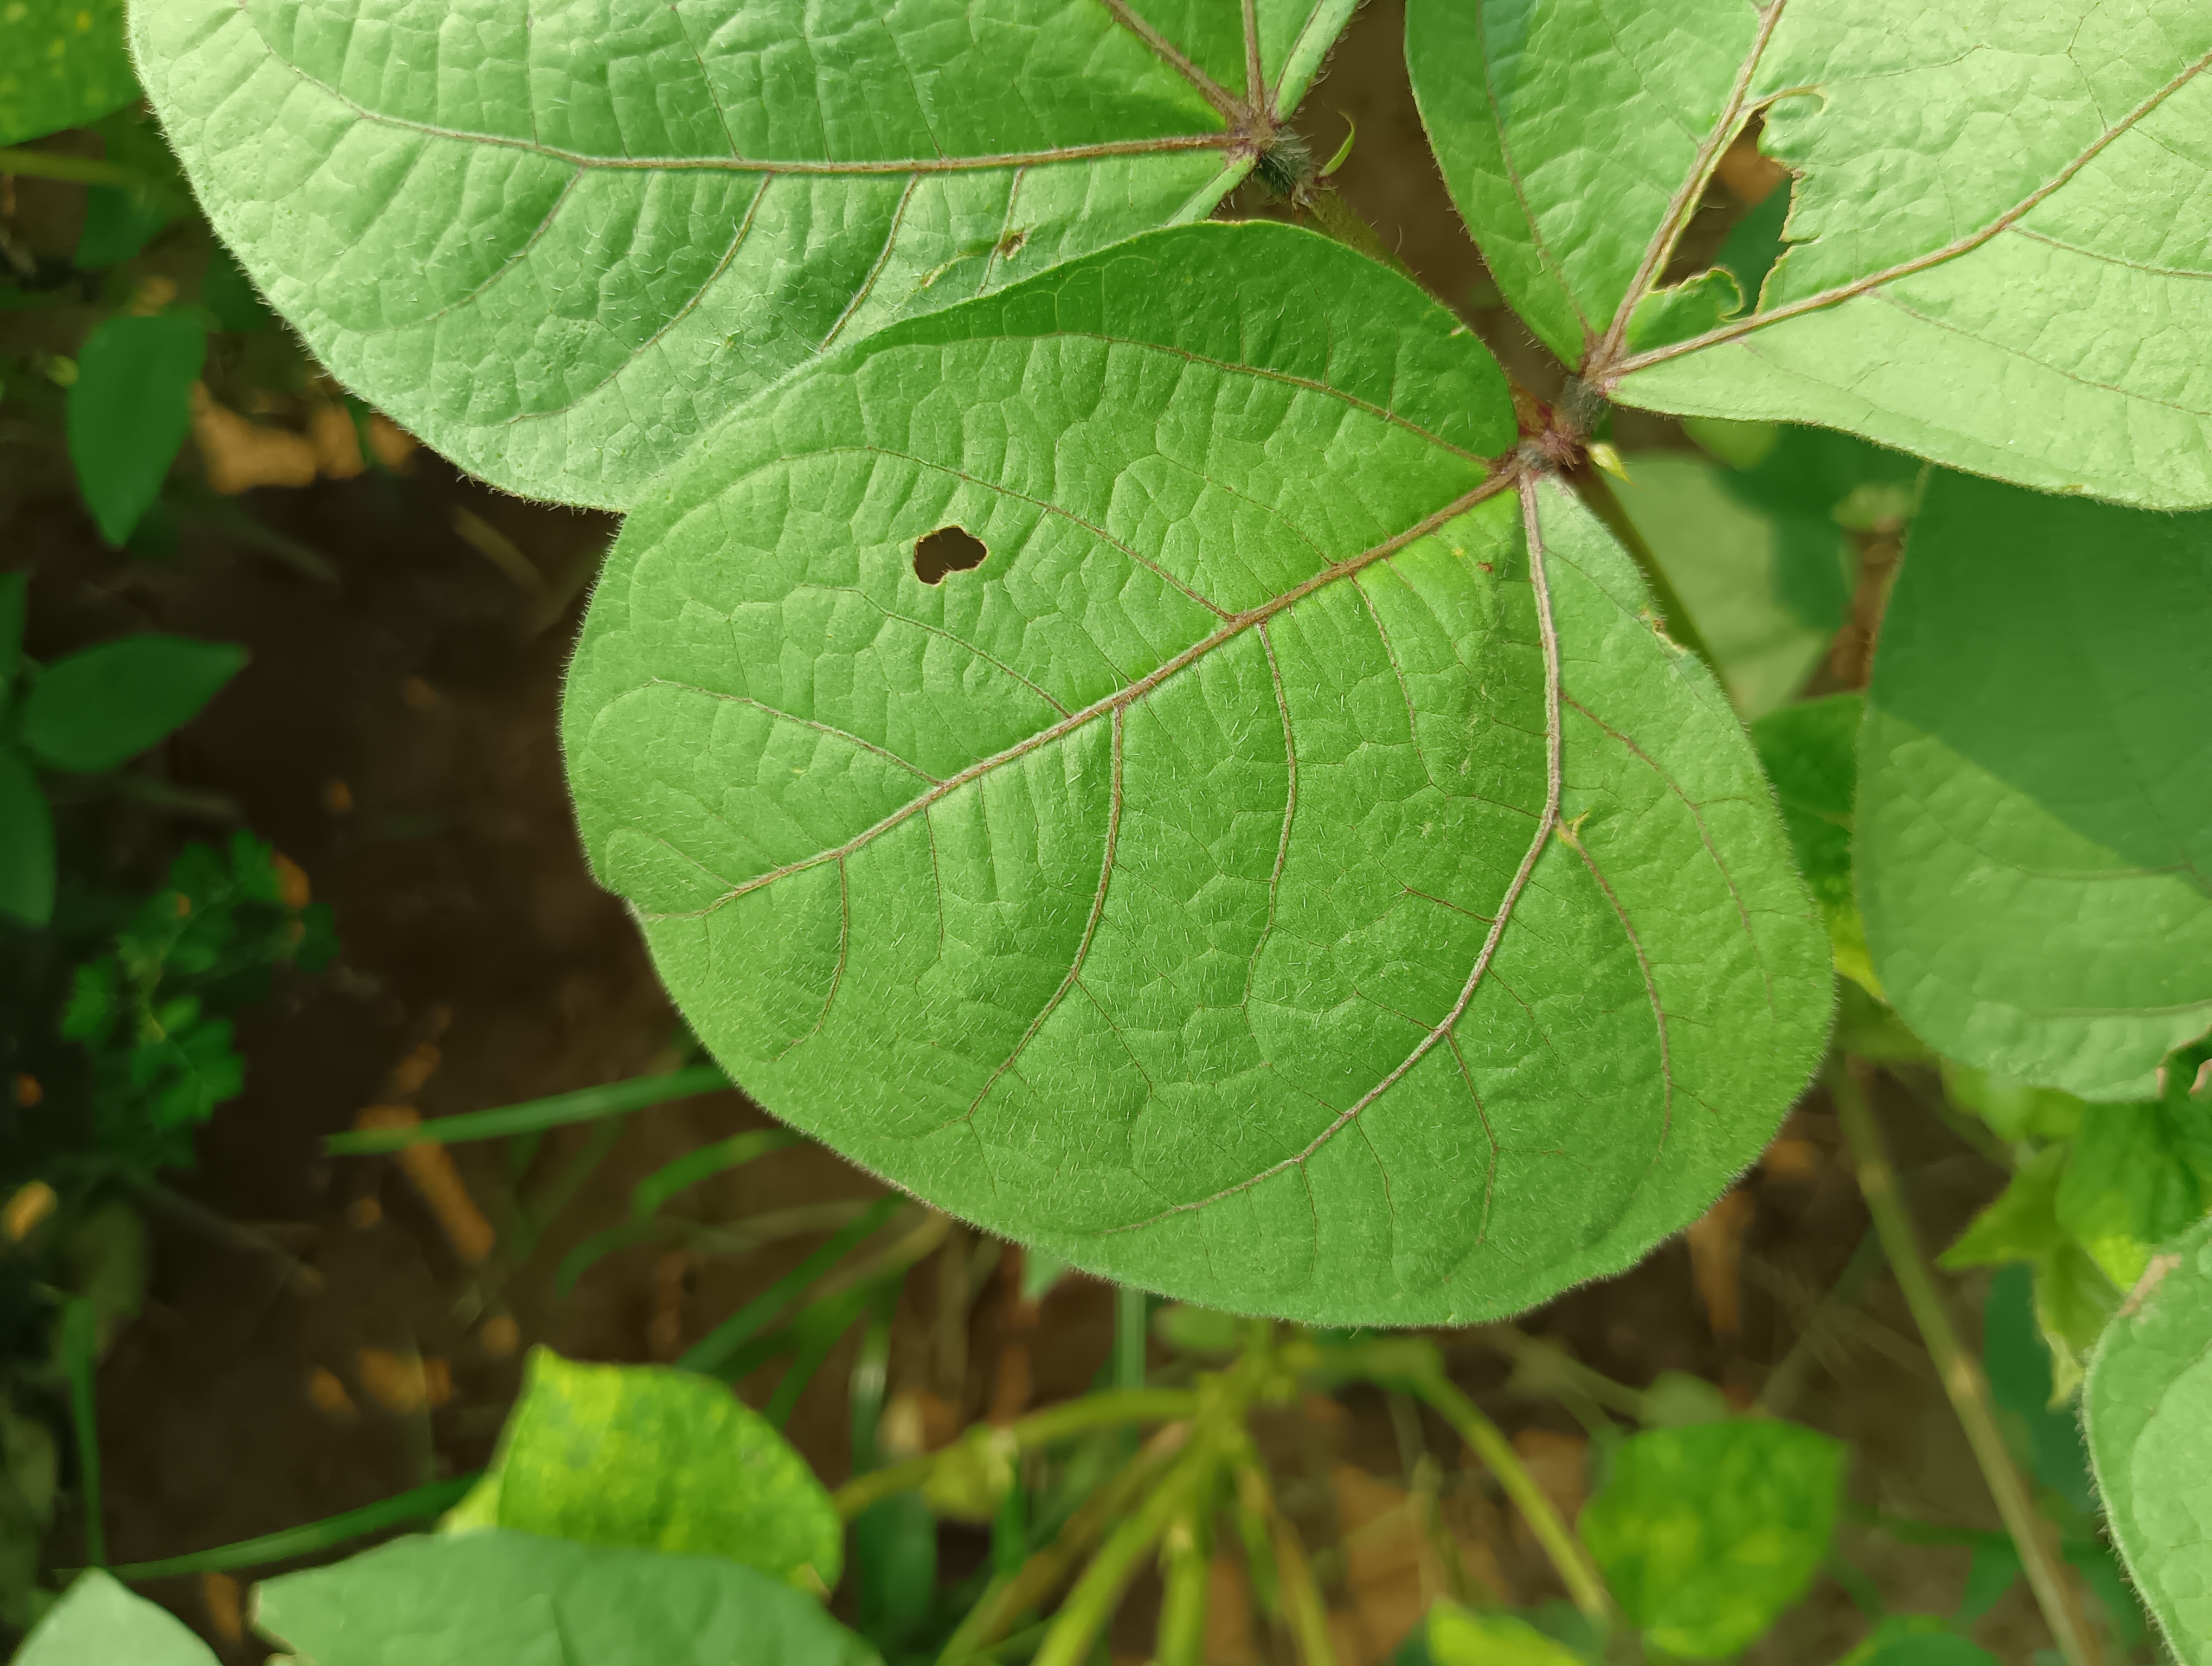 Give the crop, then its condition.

mungbean, healthy
